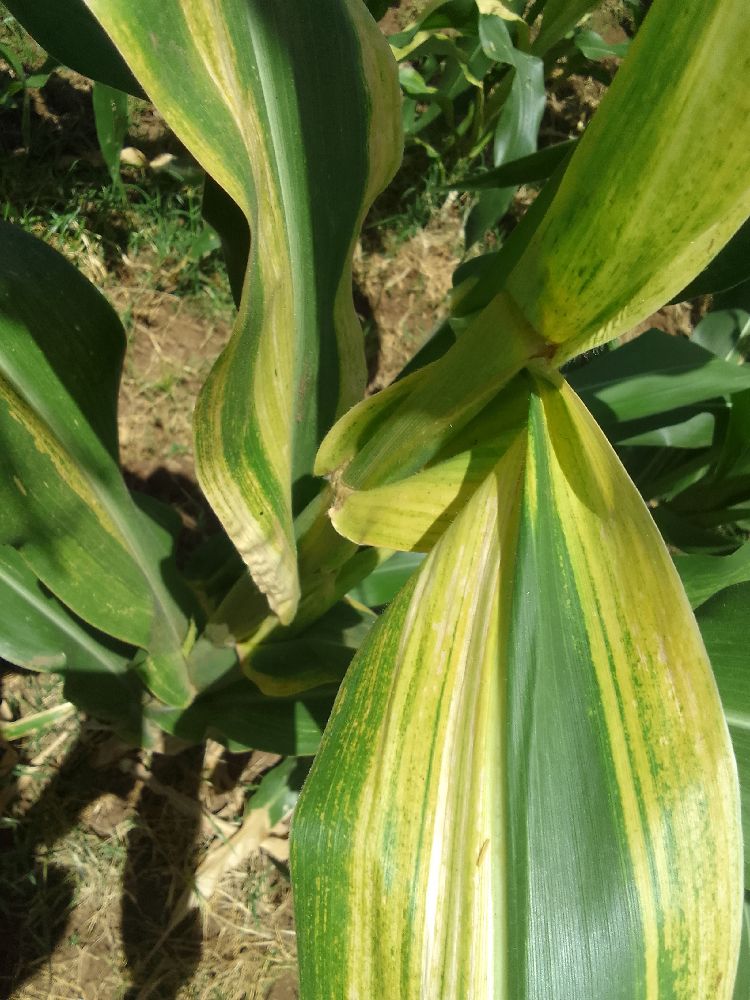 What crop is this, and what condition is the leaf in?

maize, maize lethal necrosis
